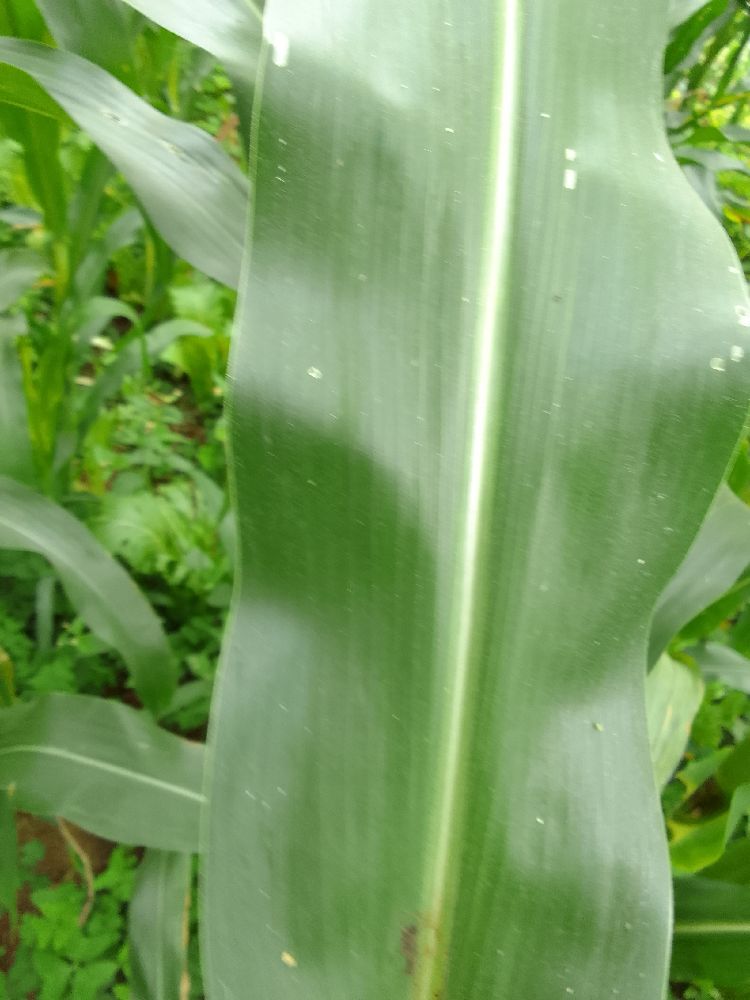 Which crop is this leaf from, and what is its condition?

maize, healthy
